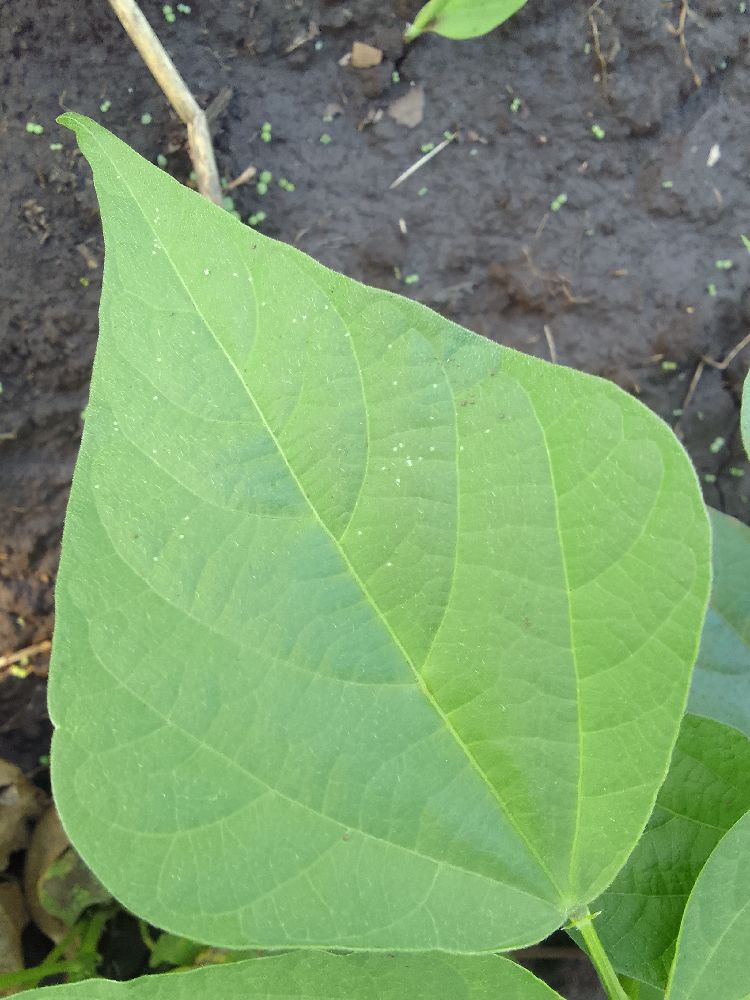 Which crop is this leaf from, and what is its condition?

common bean, healthy
